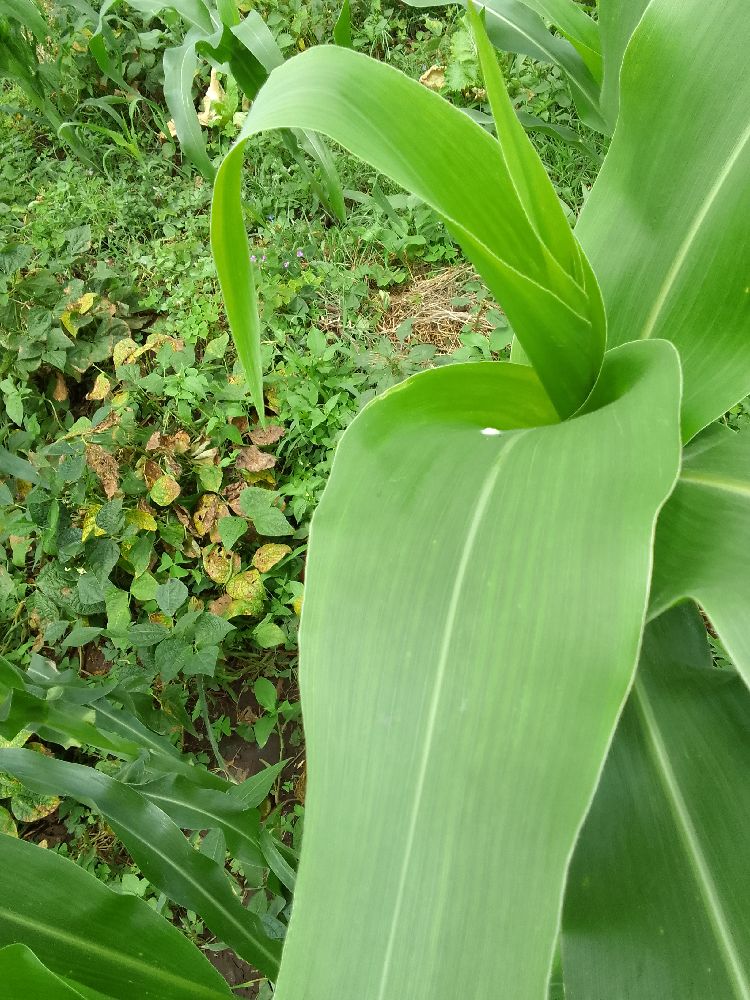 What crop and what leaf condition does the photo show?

maize, healthy
